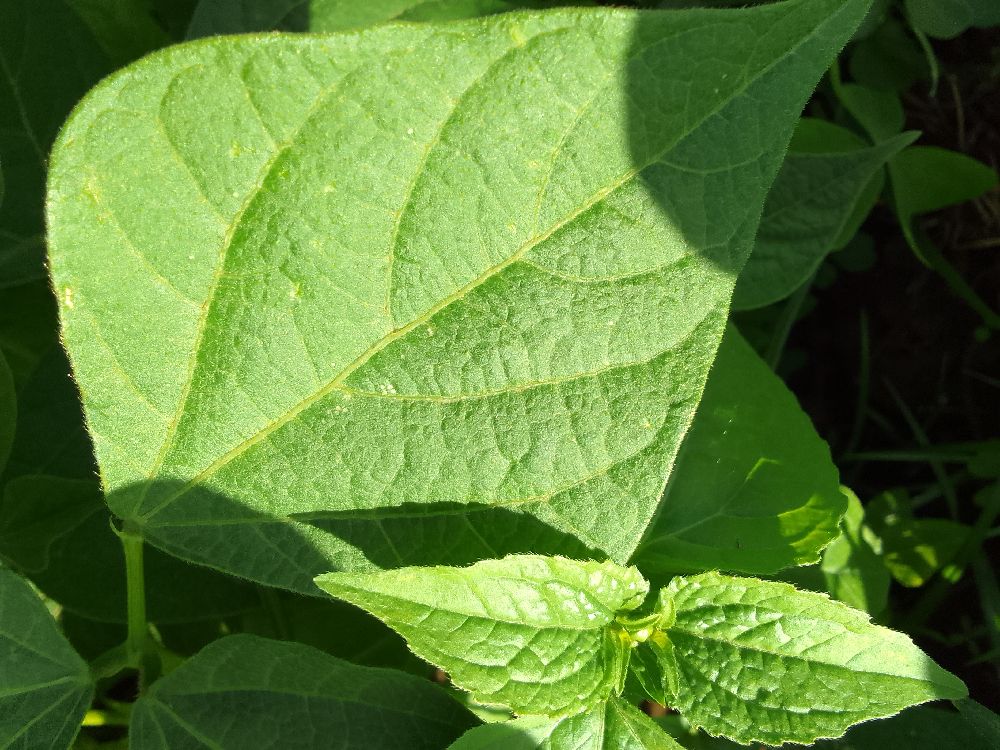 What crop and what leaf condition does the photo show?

common bean, healthy
